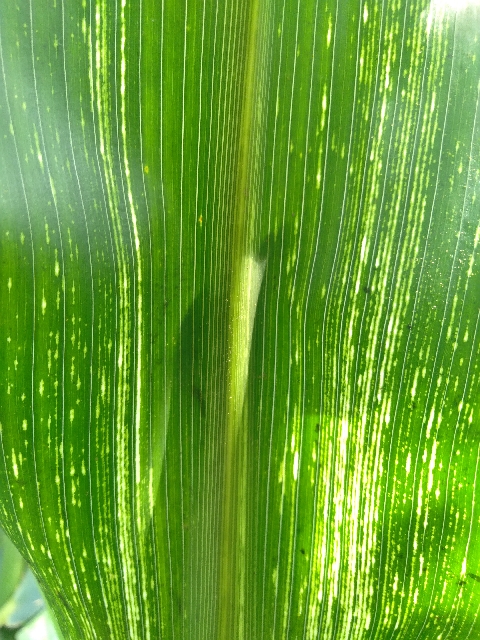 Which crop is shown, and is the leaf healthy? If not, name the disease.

maize, maize streak virus
